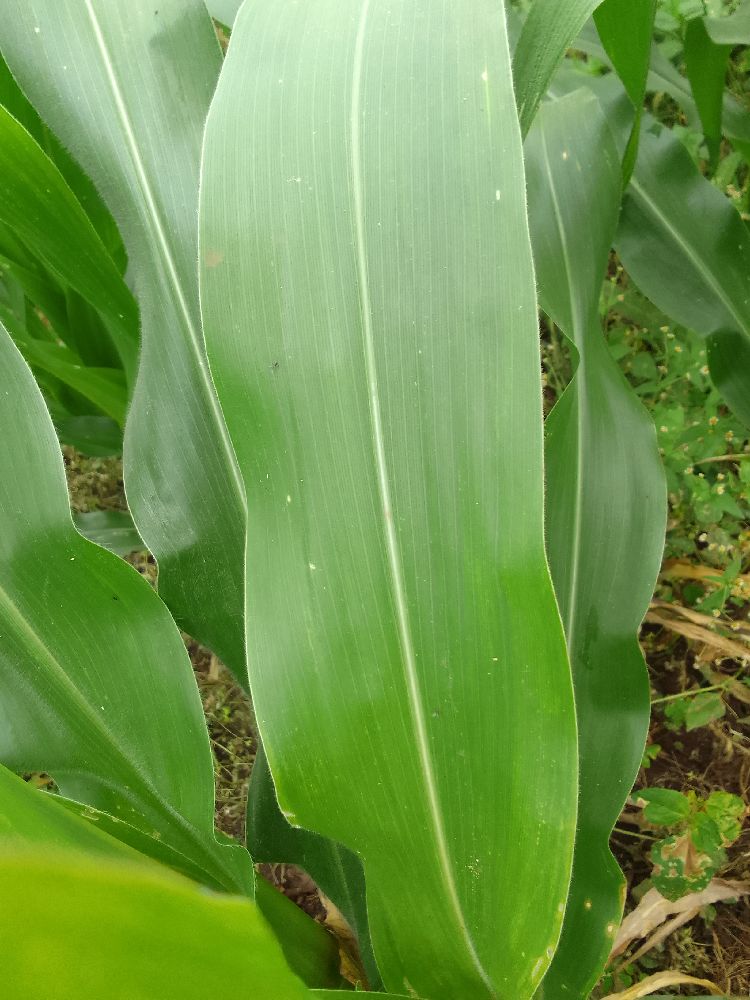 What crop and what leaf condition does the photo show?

maize, healthy
